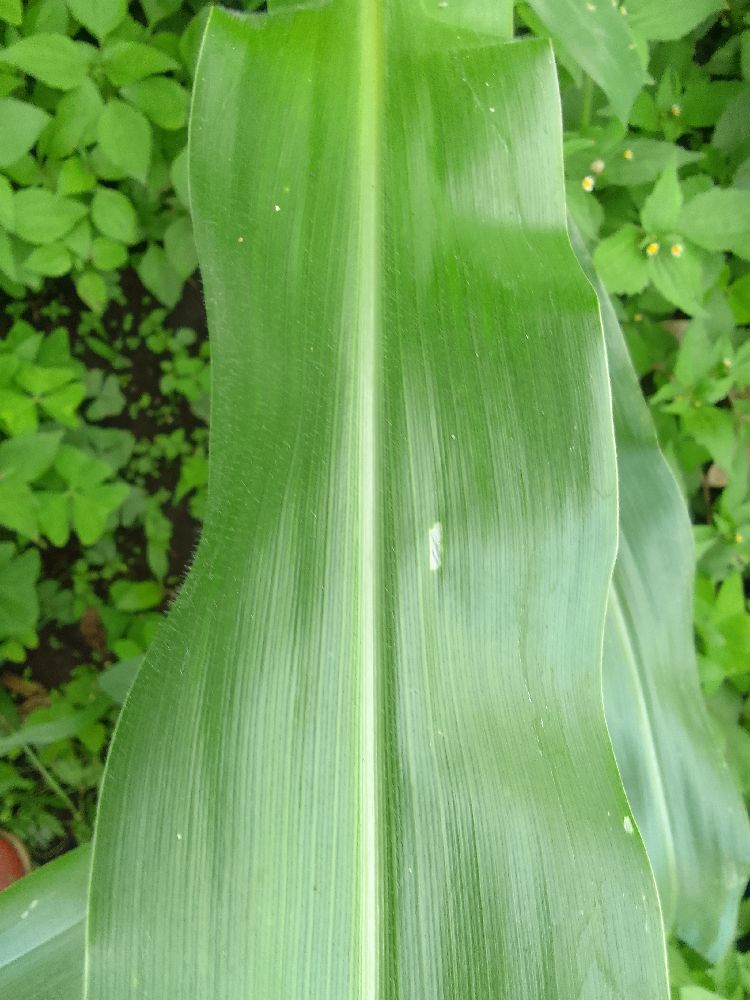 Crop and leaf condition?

maize, healthy
